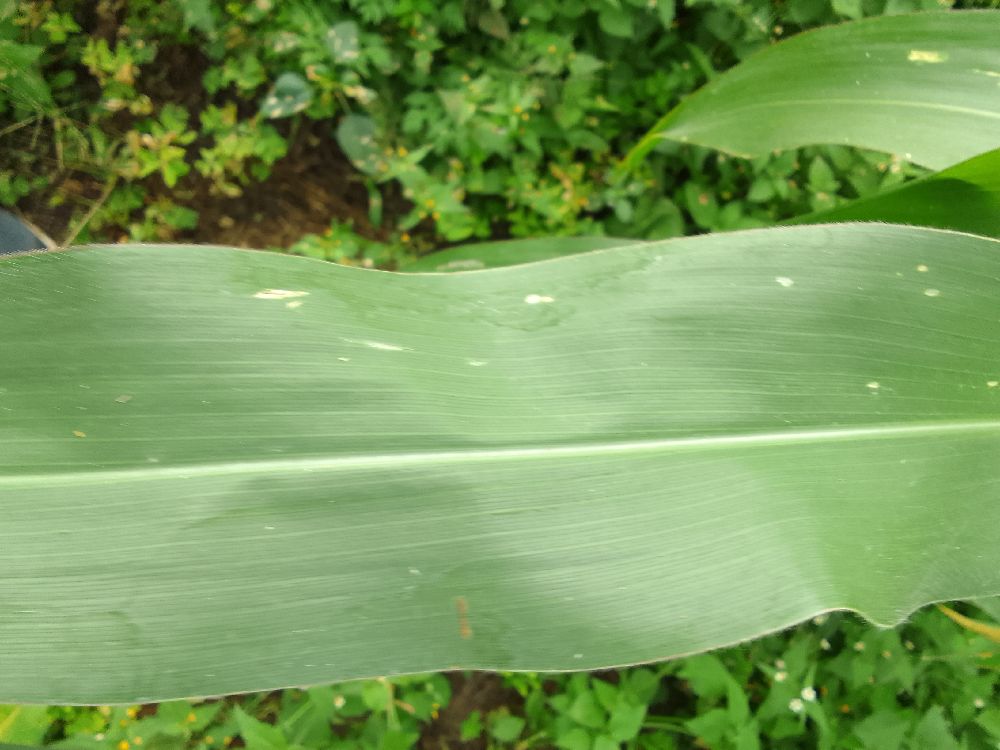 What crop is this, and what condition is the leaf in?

maize, healthy
